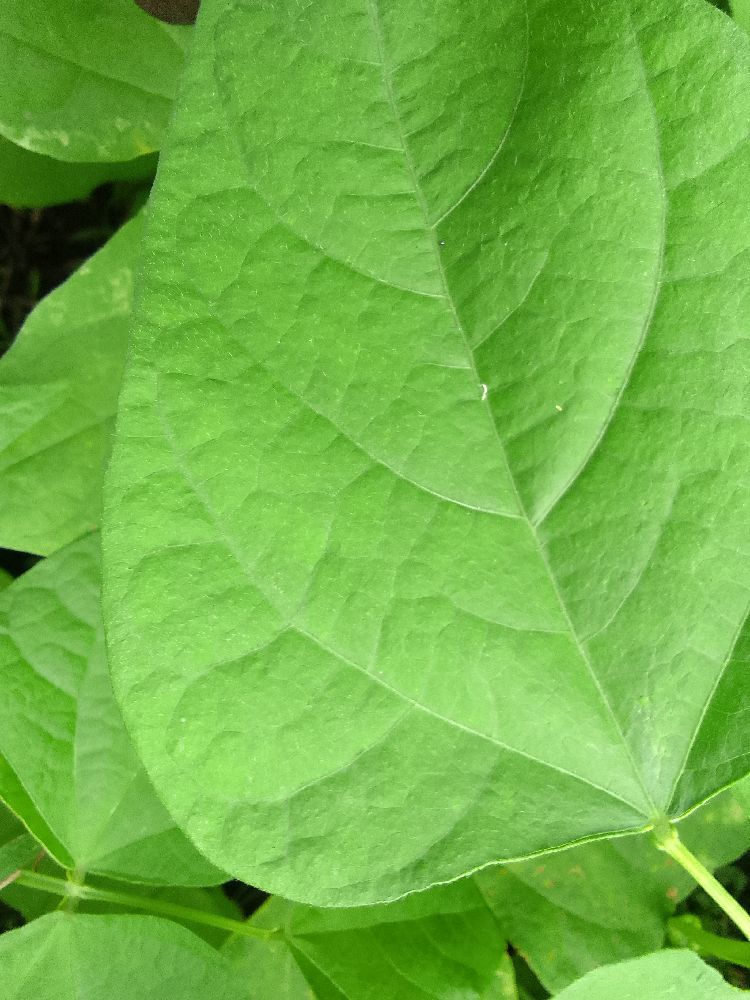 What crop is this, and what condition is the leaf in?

common bean, healthy
